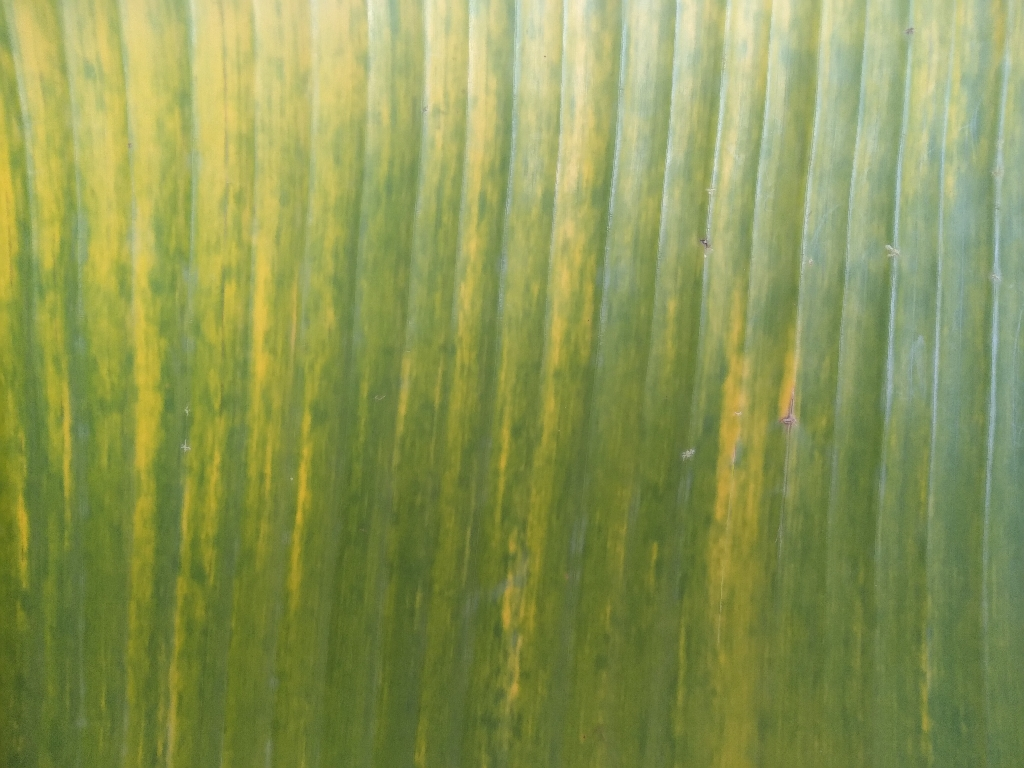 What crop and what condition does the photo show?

banana, fusarium wilt race 1
